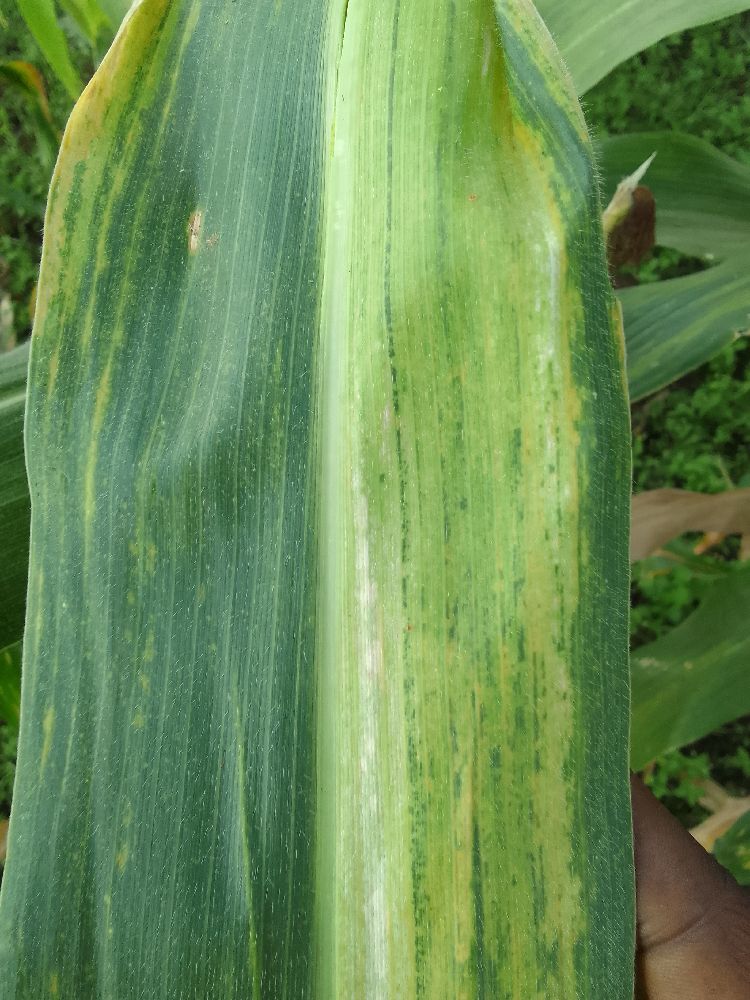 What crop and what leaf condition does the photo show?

maize, maize lethal necrosis
